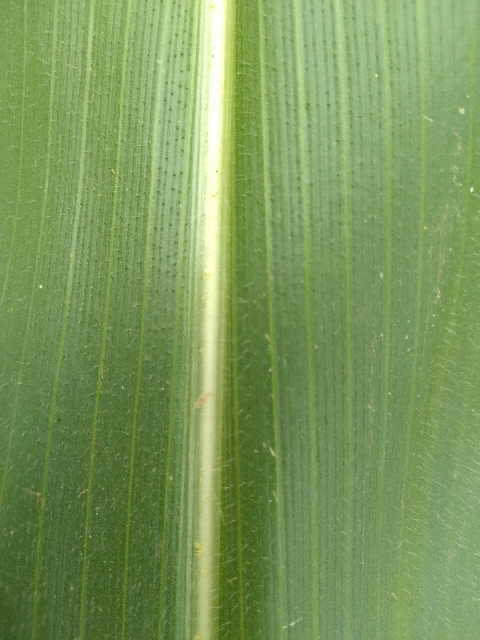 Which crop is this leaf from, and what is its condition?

maize, healthy
